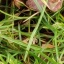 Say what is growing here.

grass
